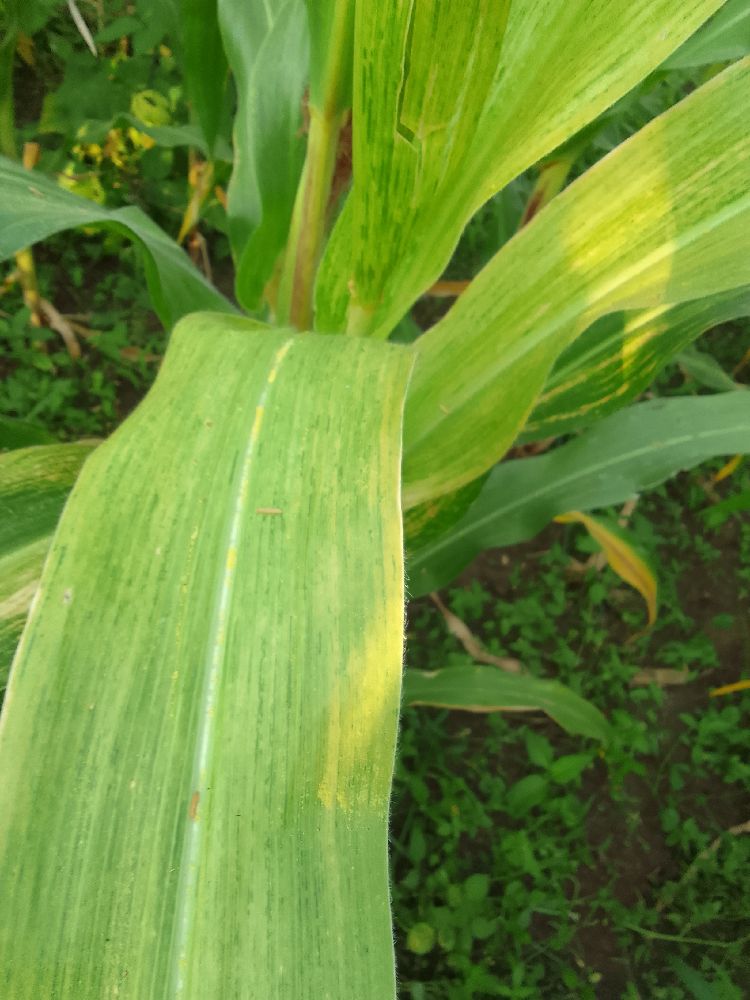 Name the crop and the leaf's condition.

maize, maize lethal necrosis
